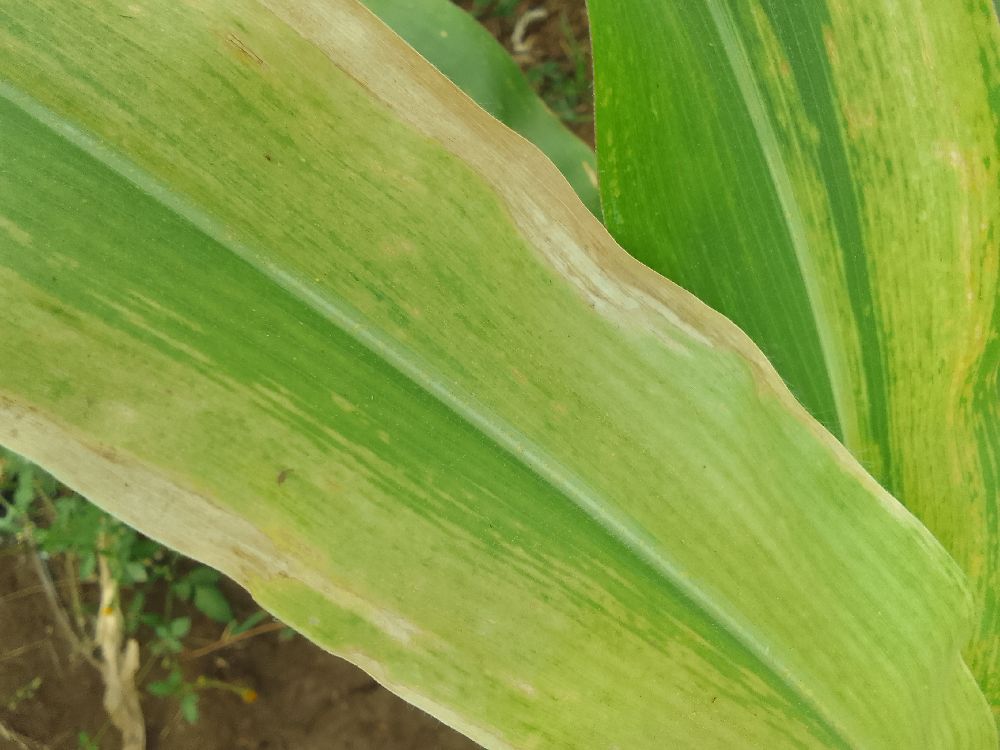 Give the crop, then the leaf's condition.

maize, maize lethal necrosis
